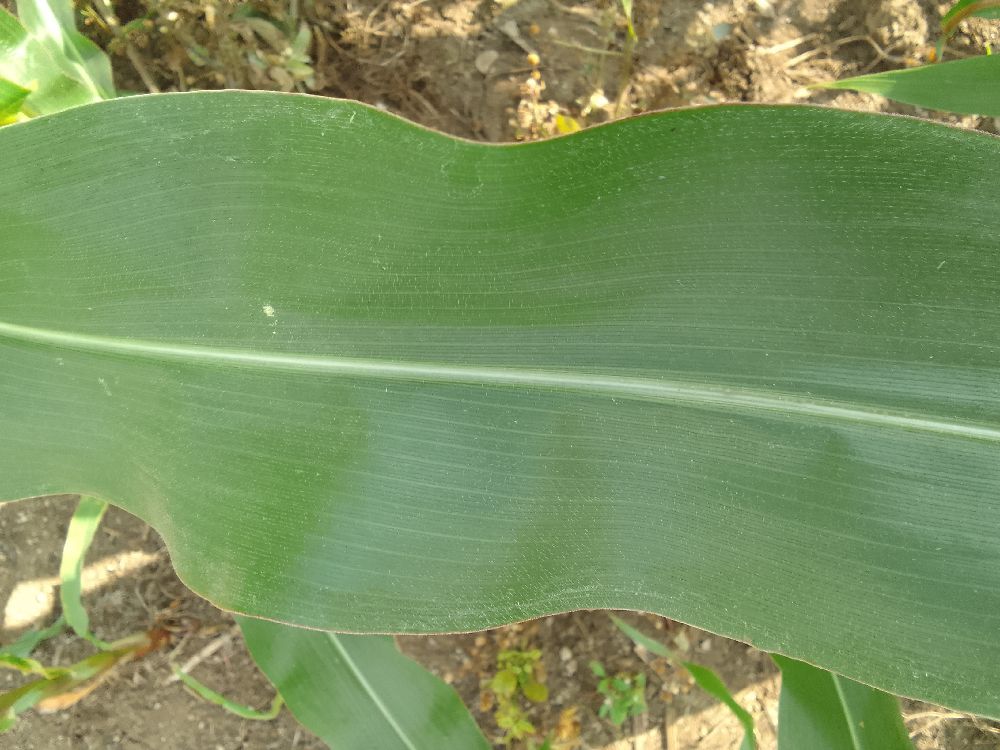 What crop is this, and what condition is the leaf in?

maize, healthy
